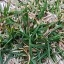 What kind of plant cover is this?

grass
